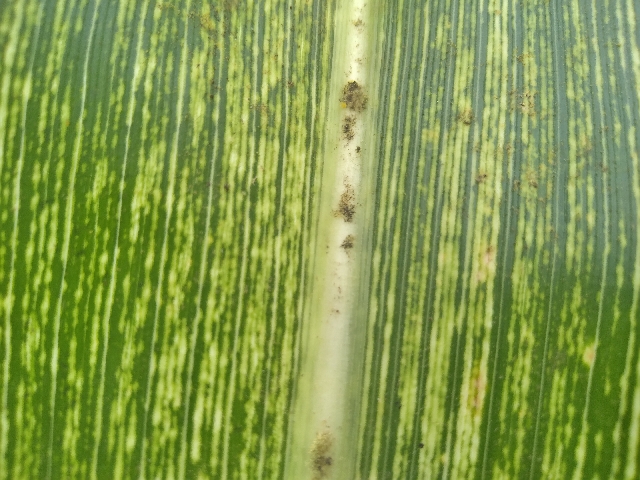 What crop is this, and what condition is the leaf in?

maize, maize streak virus
